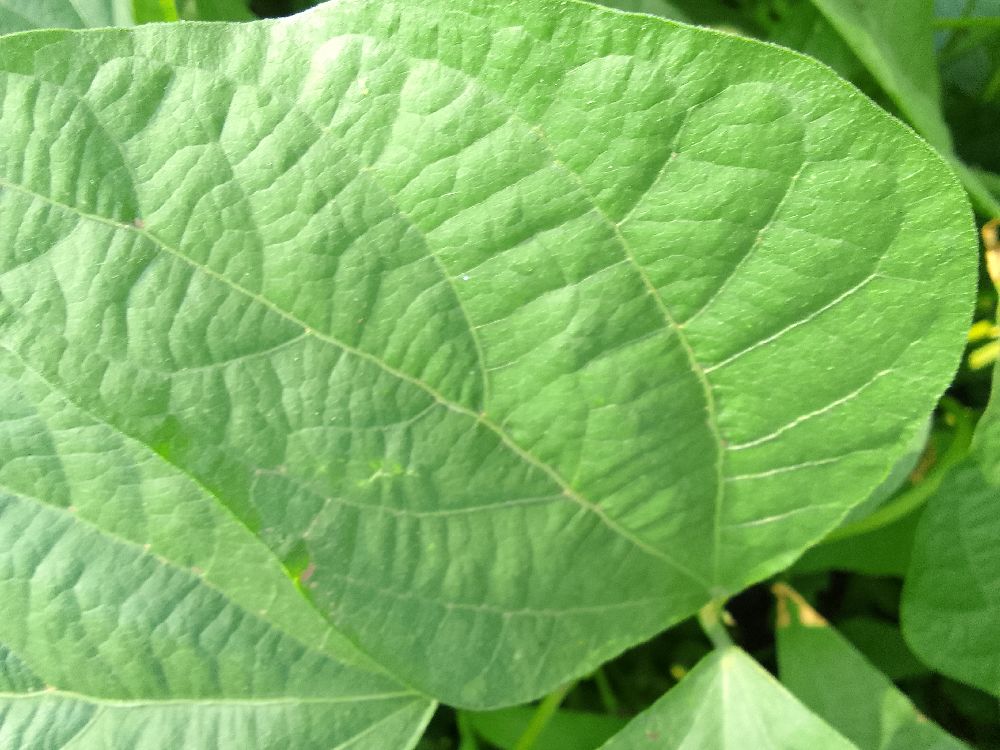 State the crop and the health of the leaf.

common bean, healthy
